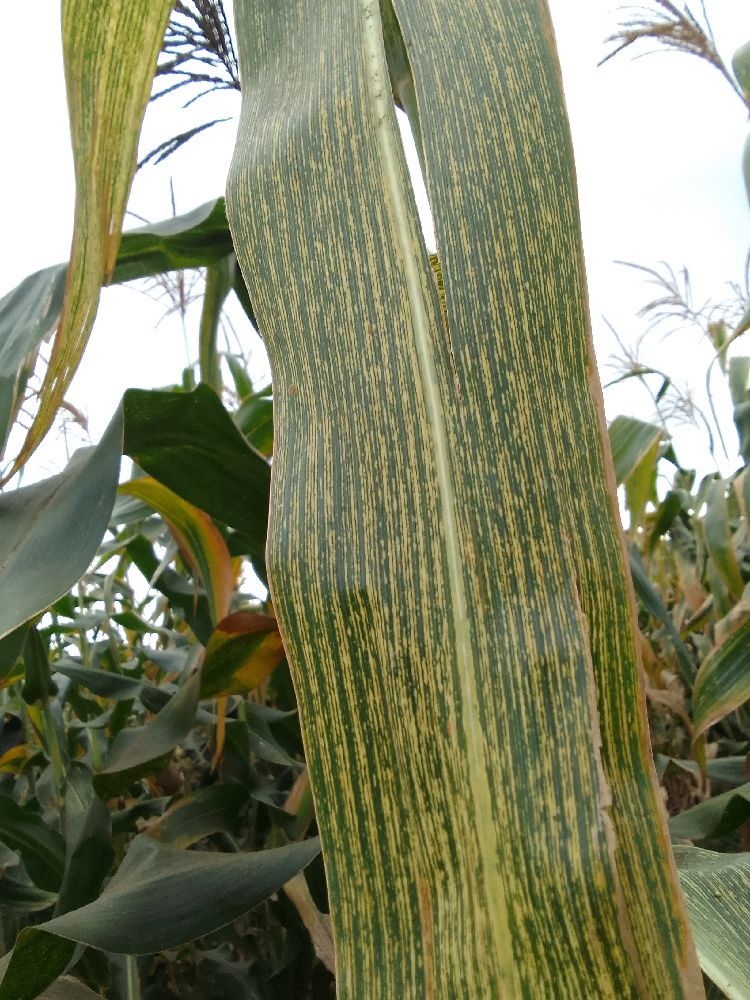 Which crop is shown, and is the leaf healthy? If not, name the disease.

maize, maize streak virus
